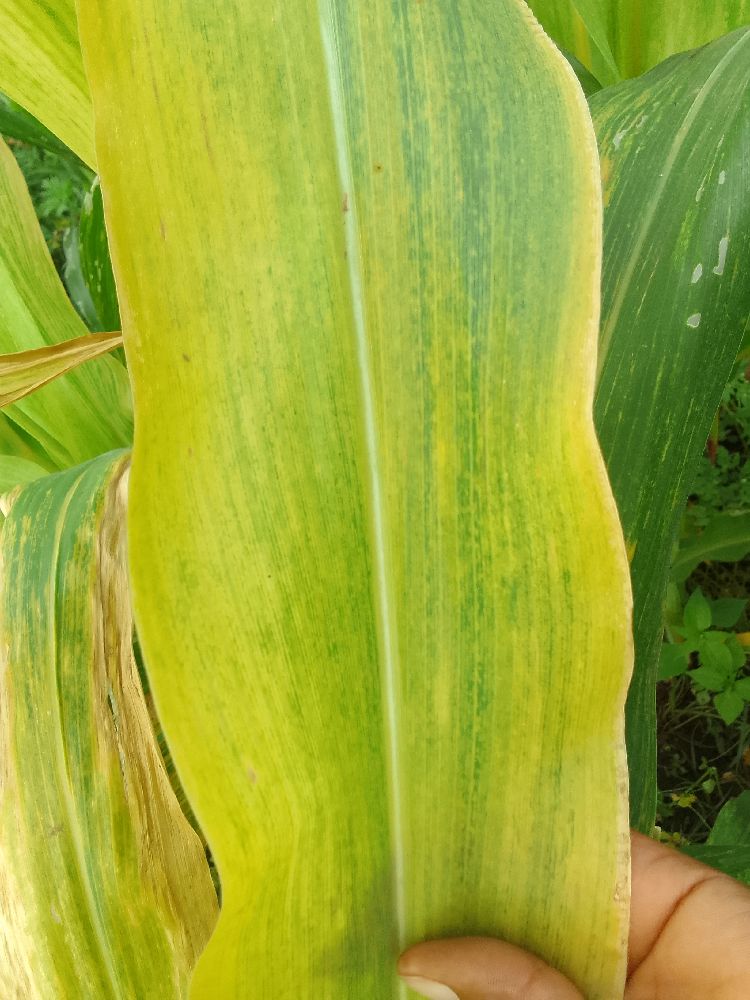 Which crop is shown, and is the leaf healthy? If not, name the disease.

maize, maize lethal necrosis
